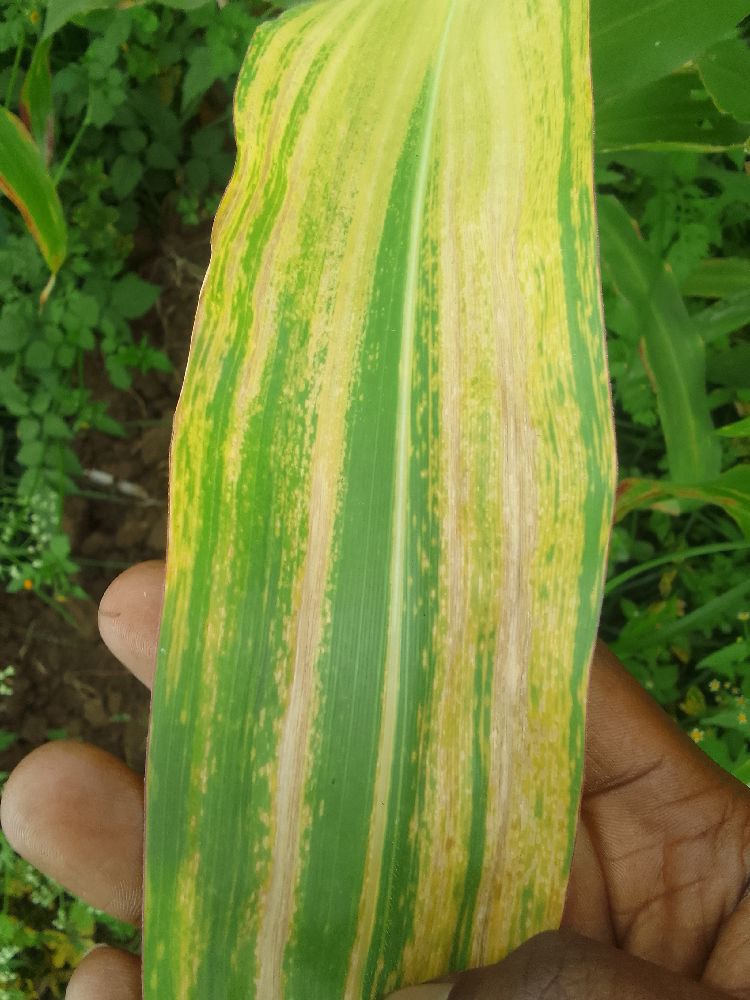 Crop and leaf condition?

maize, maize lethal necrosis
